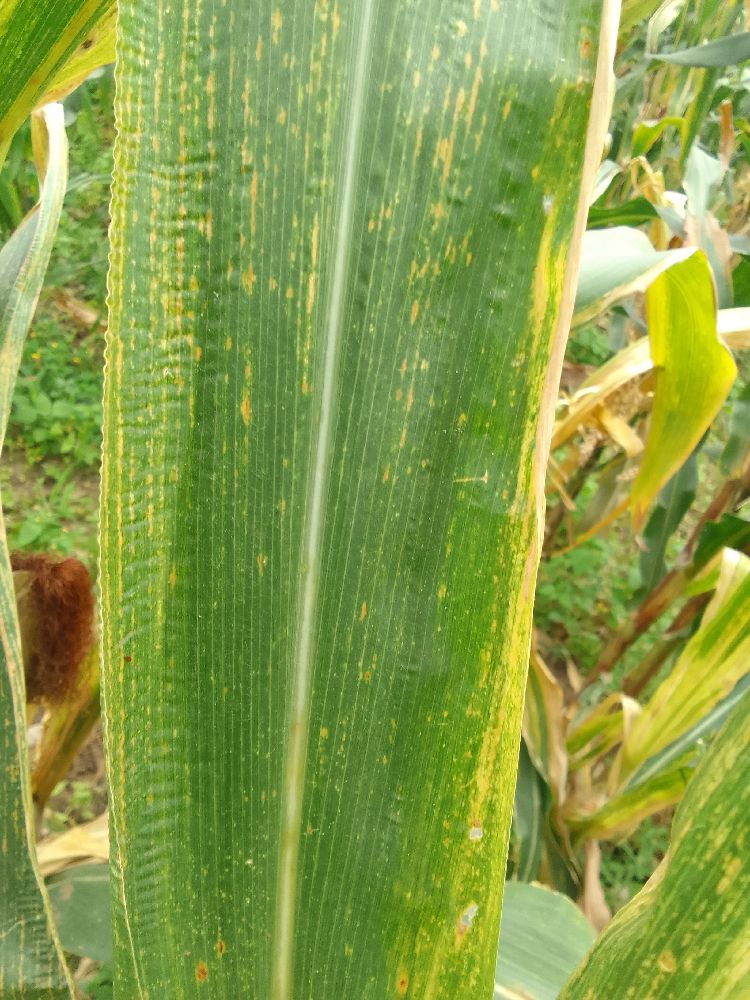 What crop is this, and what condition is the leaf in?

maize, maize lethal necrosis
